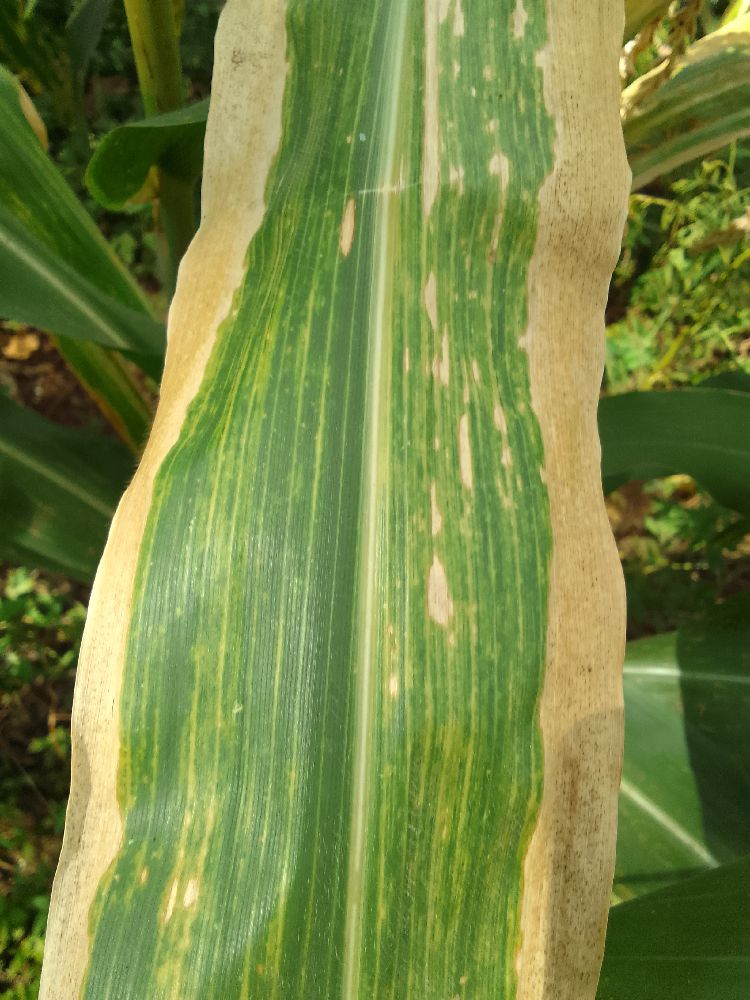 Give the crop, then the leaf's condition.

maize, maize lethal necrosis
